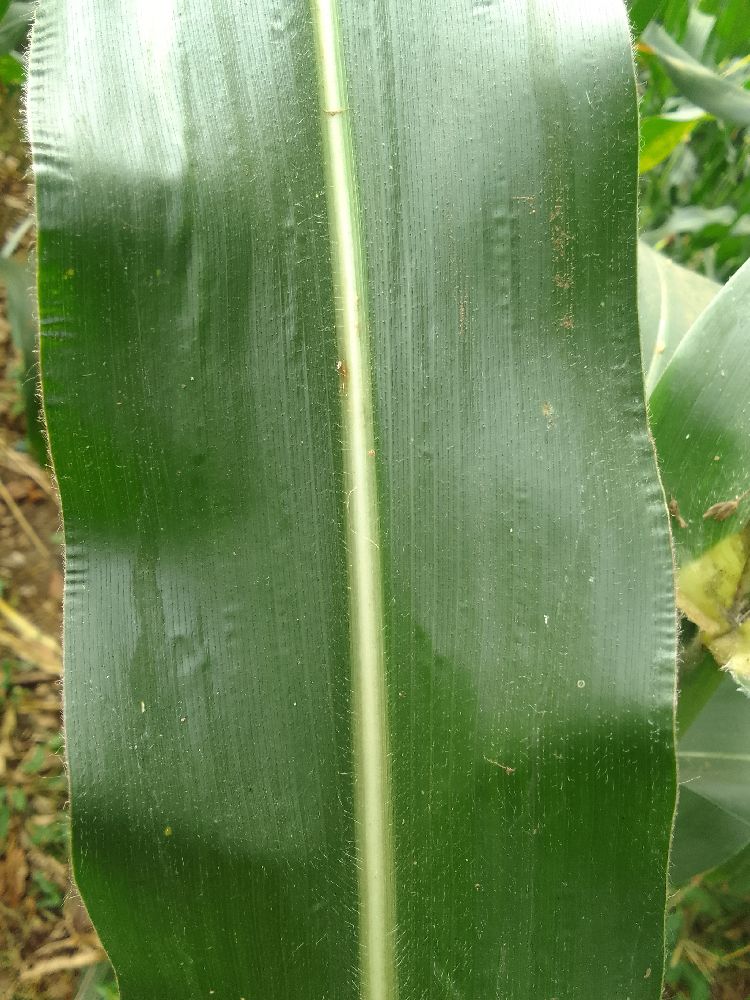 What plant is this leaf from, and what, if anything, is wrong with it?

maize, healthy
